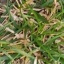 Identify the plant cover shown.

grass
